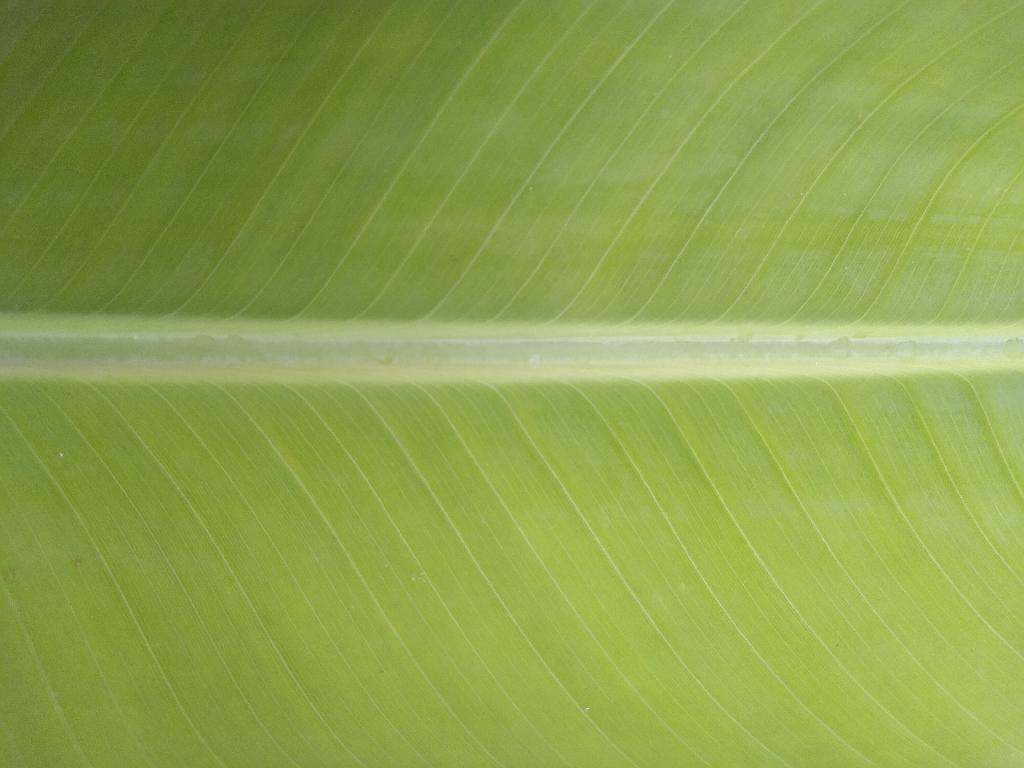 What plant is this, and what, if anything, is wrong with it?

banana, healthy
